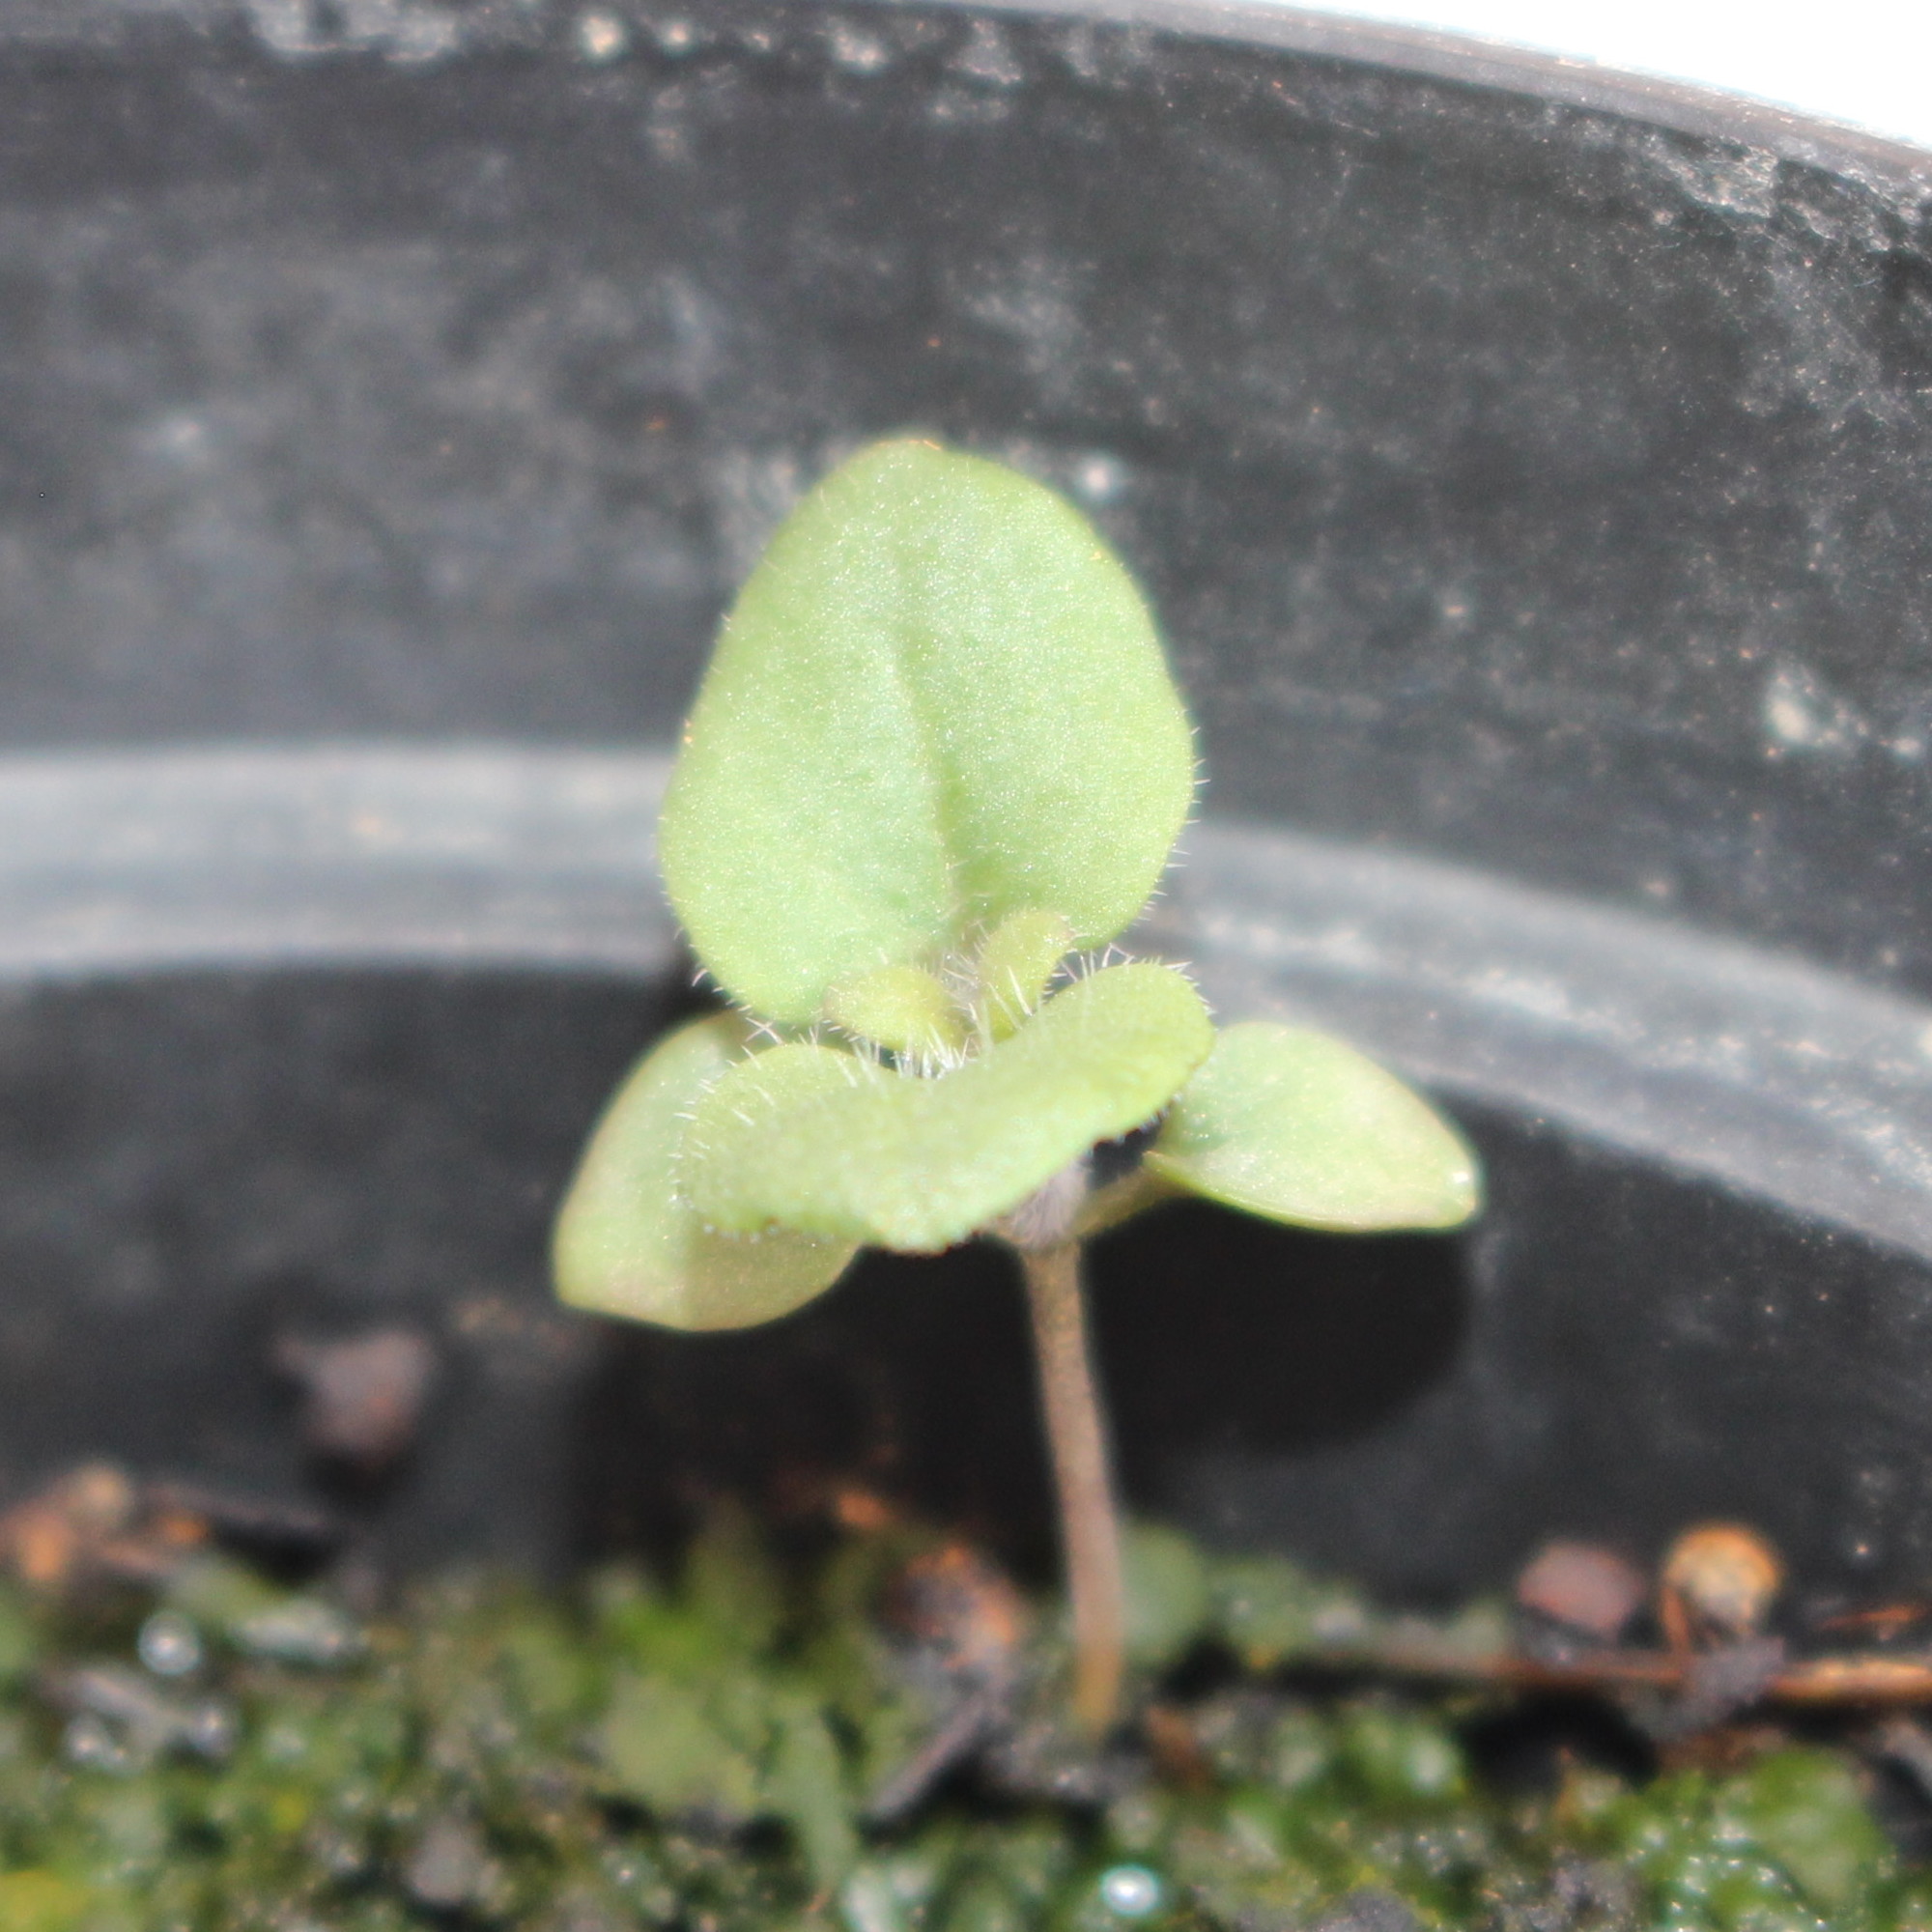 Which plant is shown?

Veronica persica
